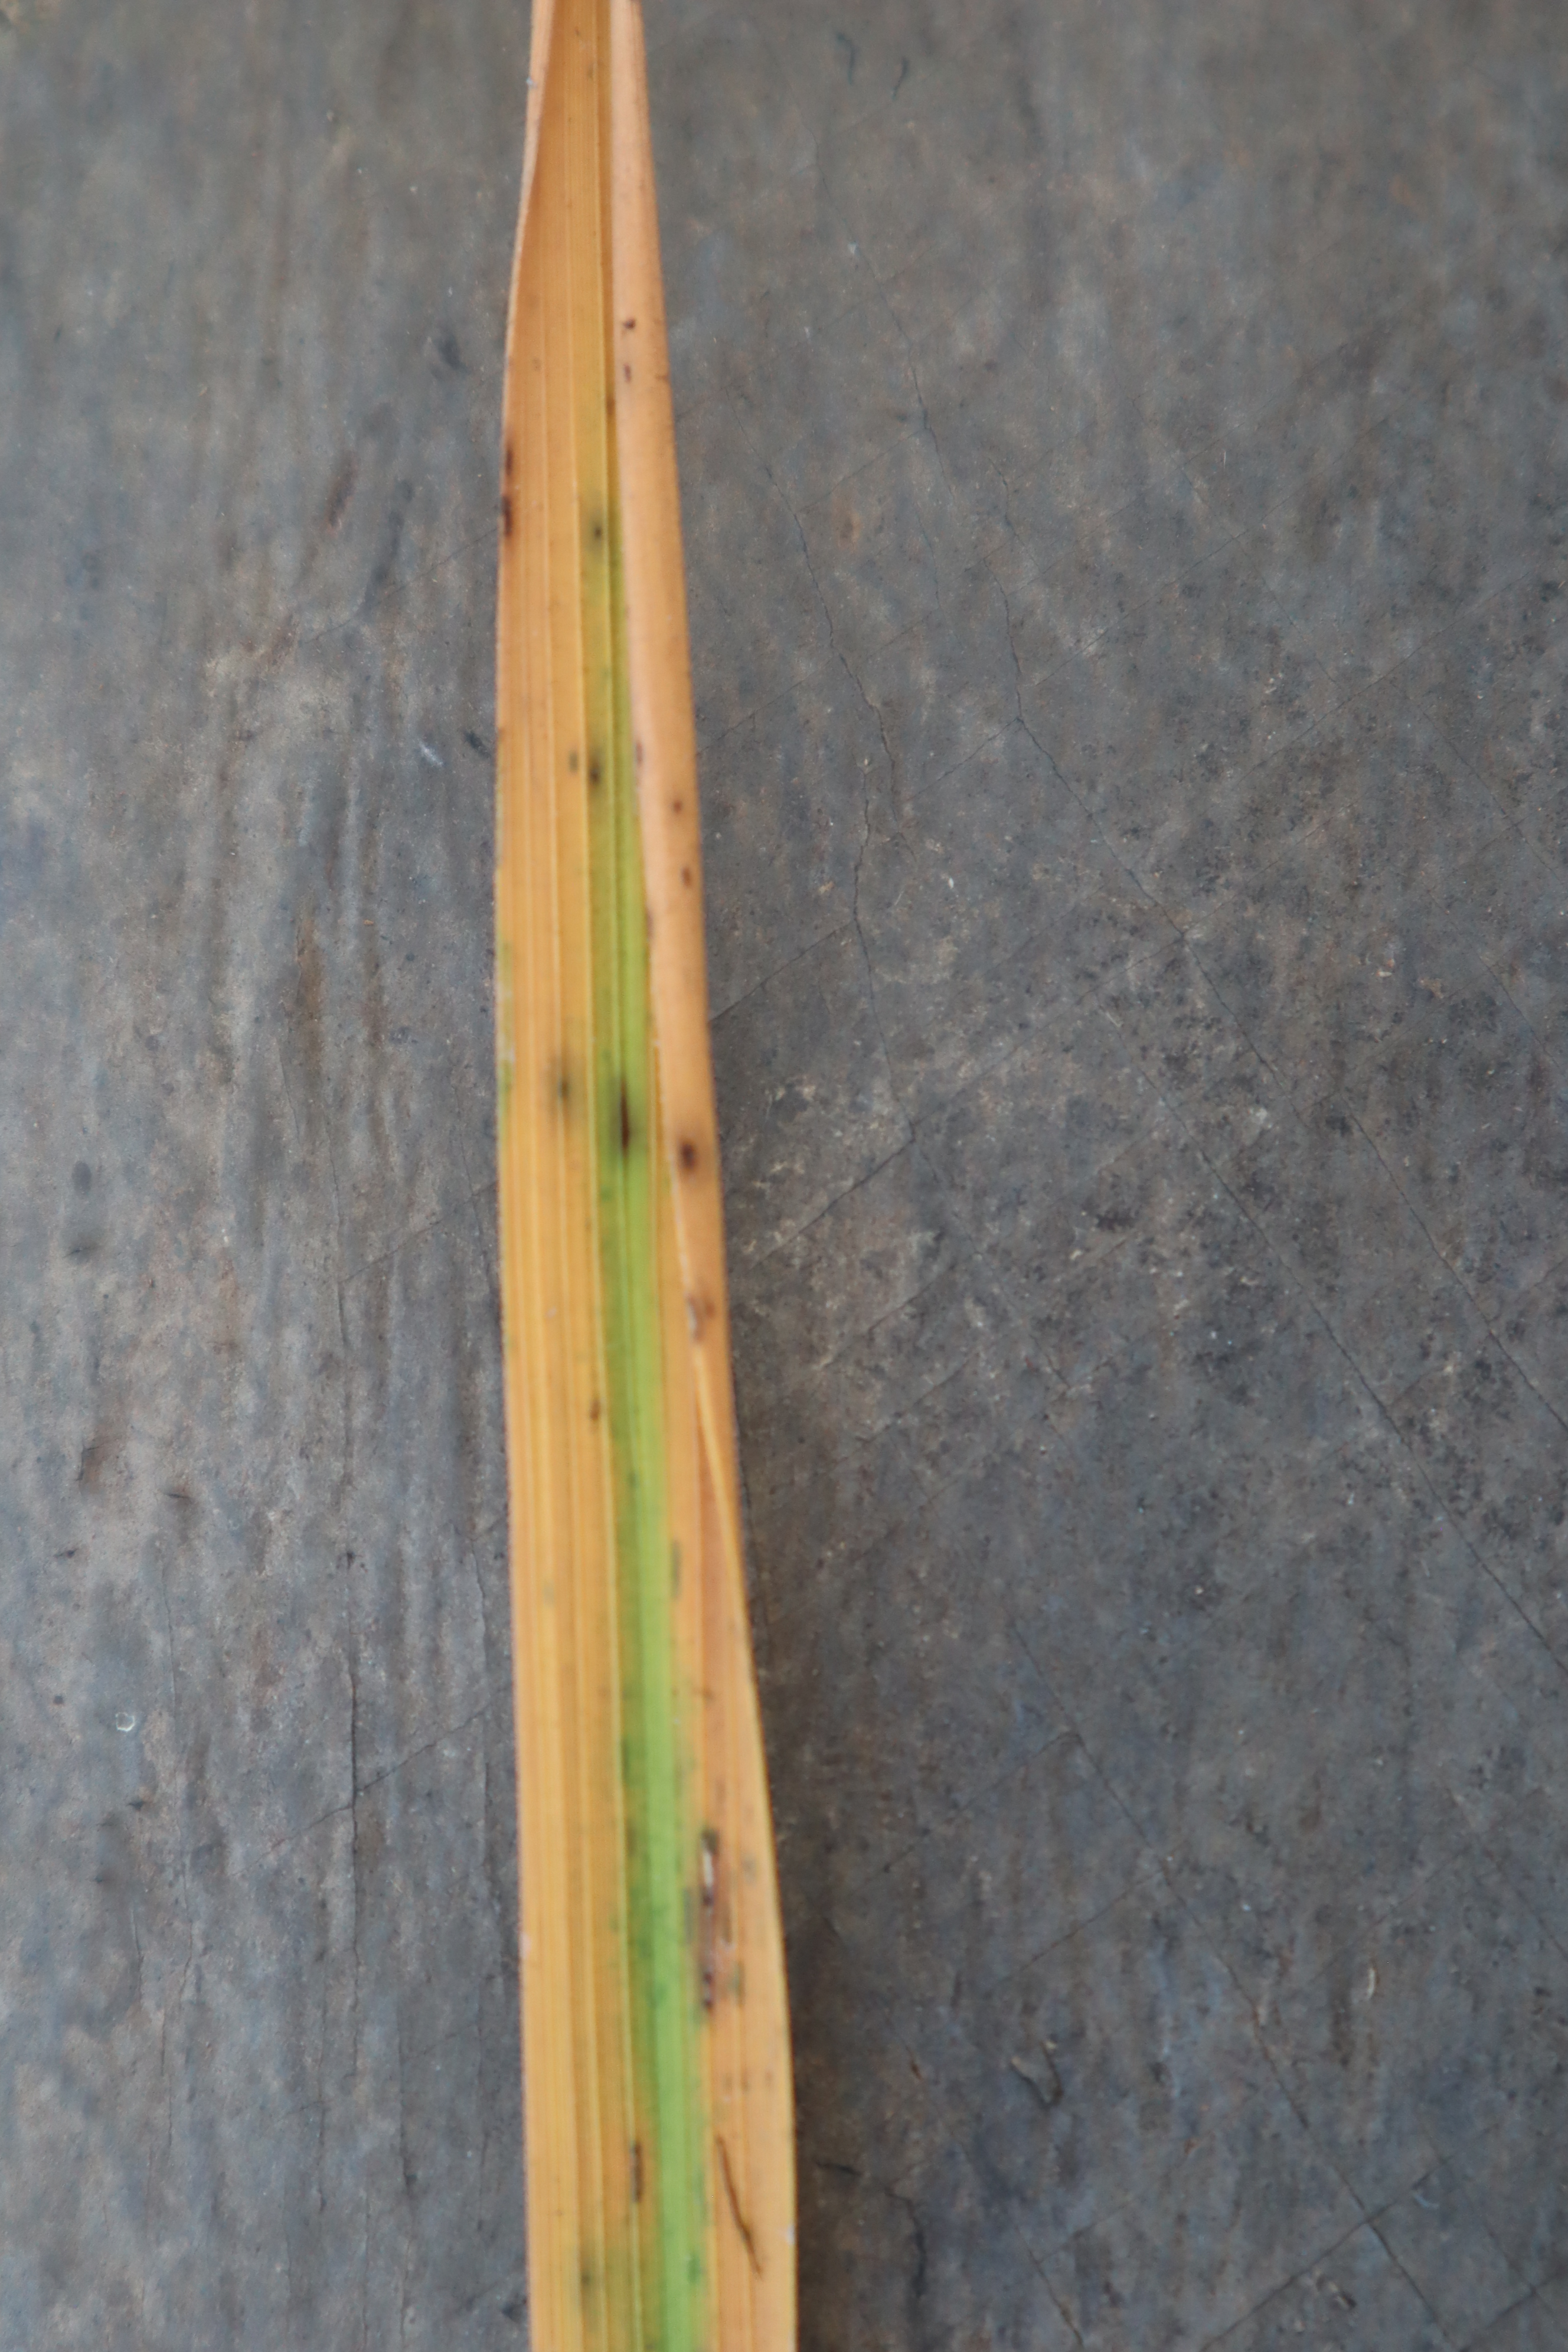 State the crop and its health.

rice, tungro virus disease
